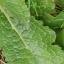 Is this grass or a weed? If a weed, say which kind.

structured weed
